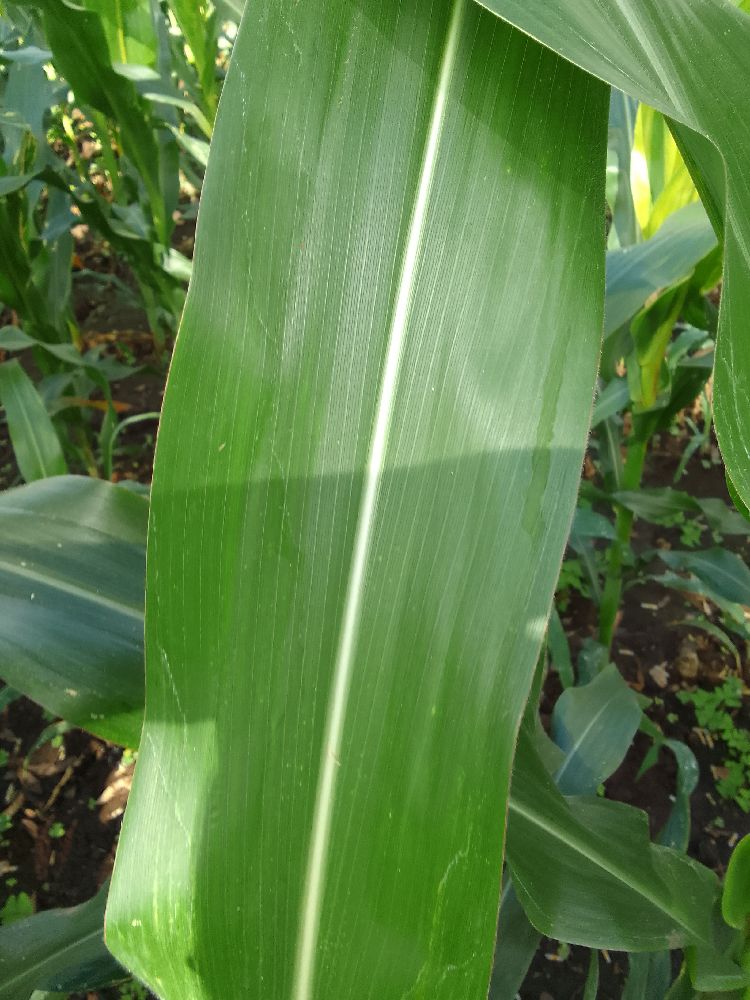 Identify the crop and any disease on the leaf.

maize, healthy
